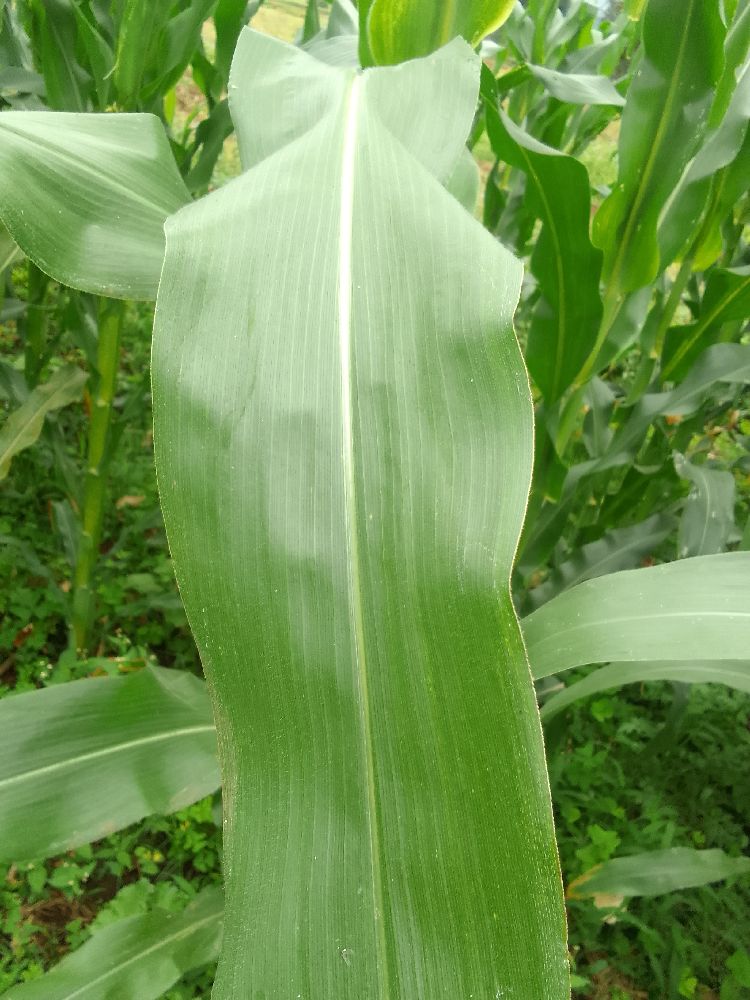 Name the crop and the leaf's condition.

maize, healthy
